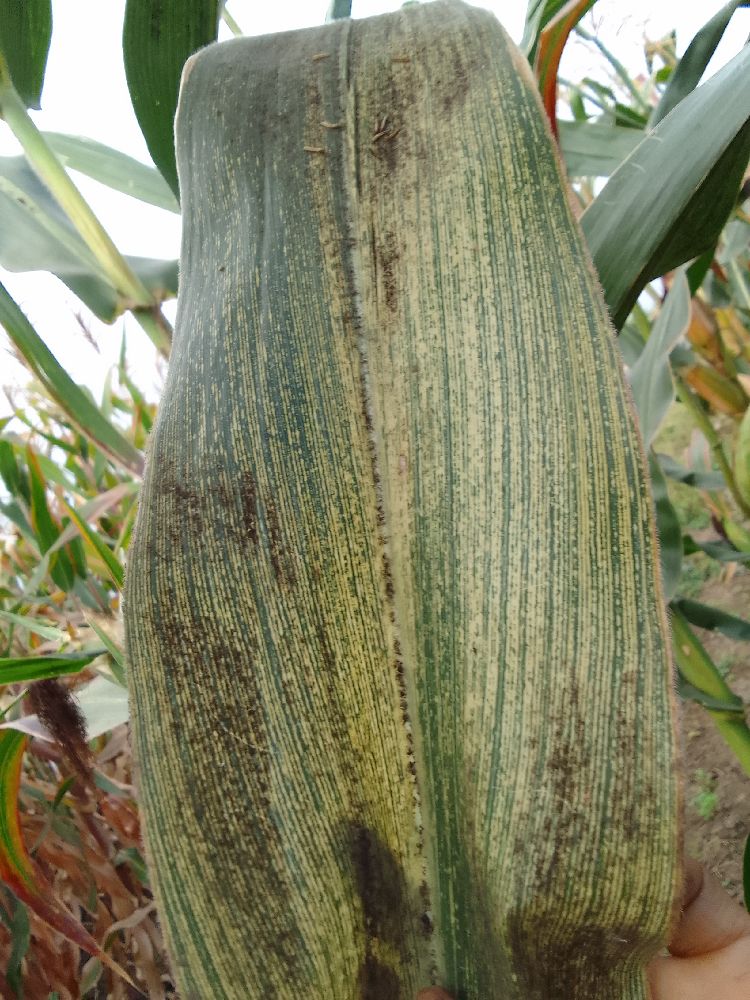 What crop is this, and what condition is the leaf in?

maize, maize streak virus
